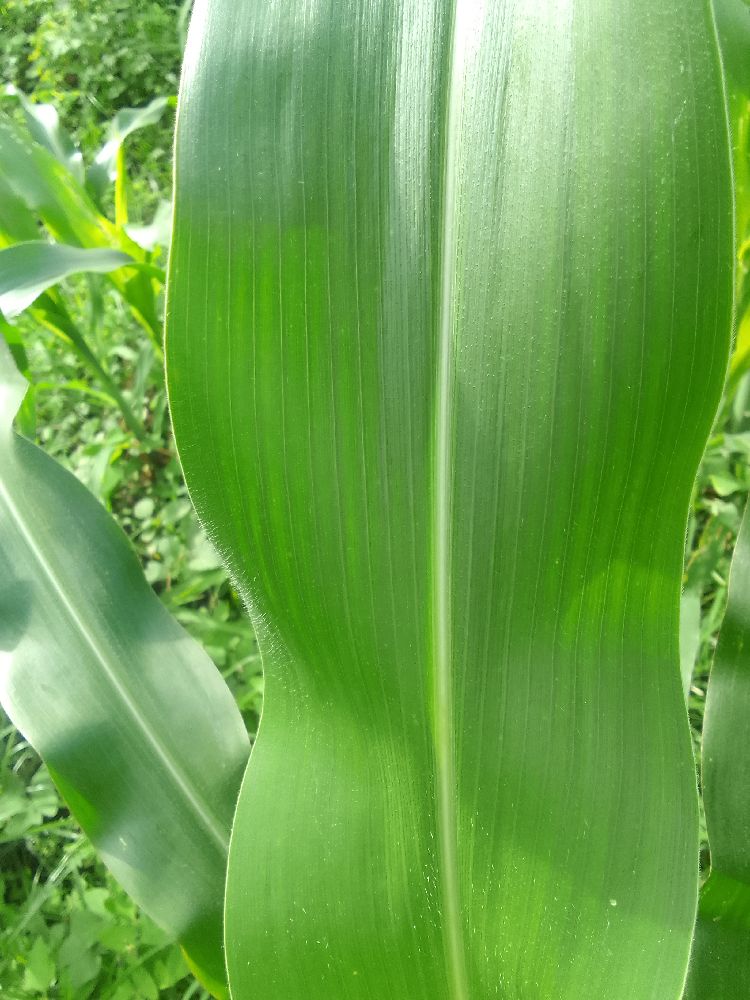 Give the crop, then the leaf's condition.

maize, healthy
